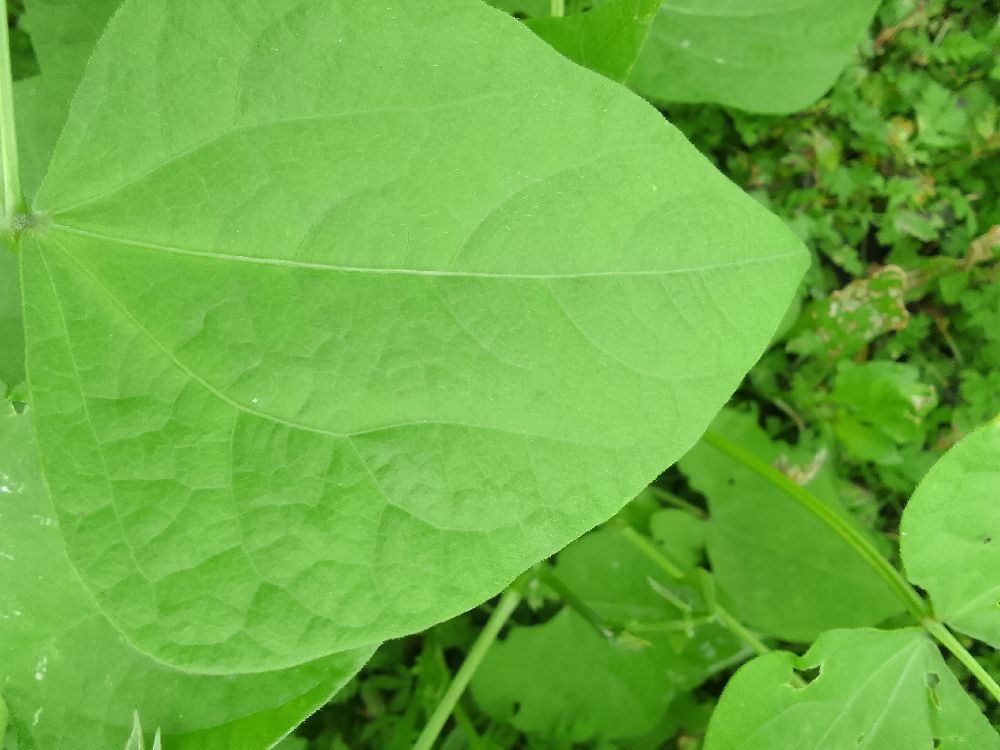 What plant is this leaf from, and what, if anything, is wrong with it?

common bean, healthy
